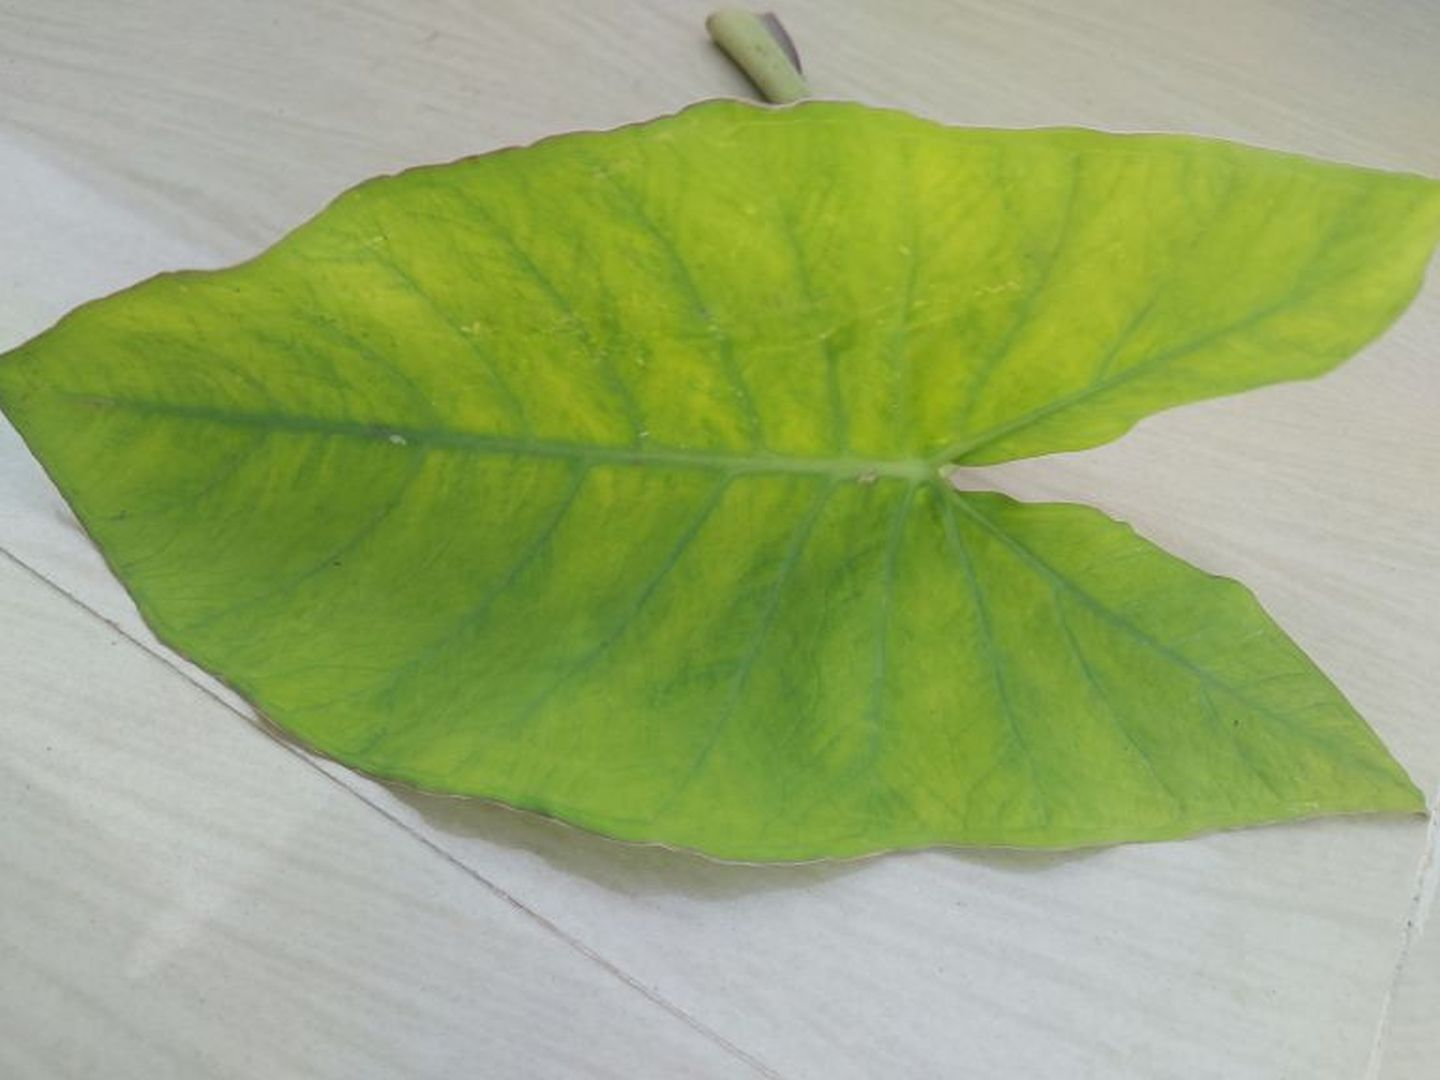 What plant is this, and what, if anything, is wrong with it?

taro, mosaic
